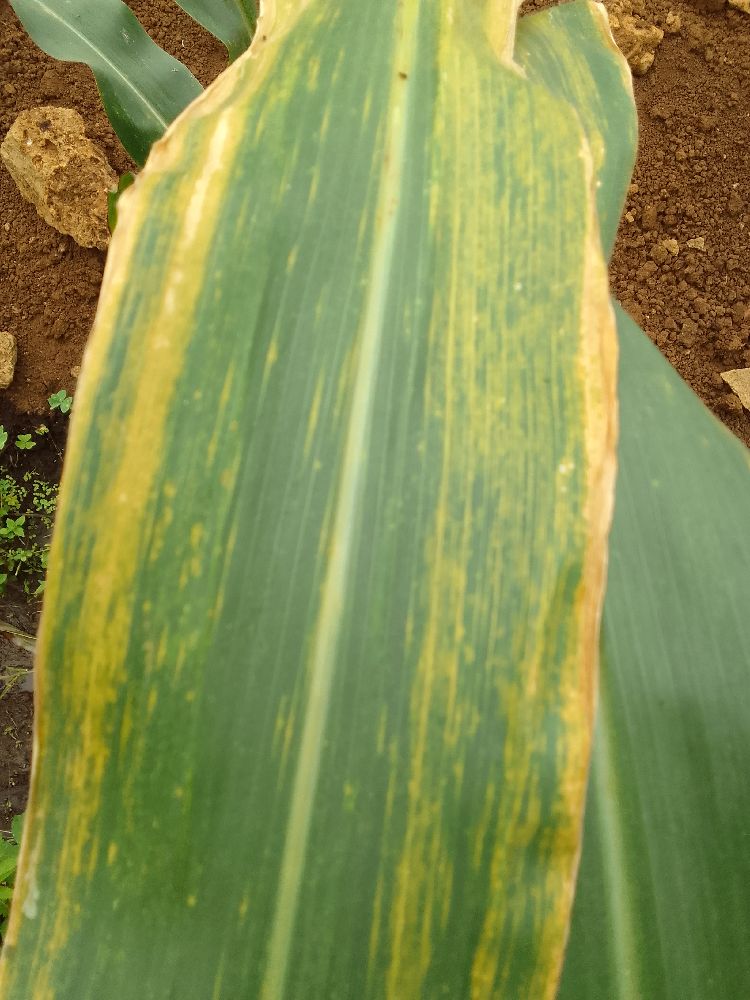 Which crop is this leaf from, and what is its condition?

maize, maize lethal necrosis
